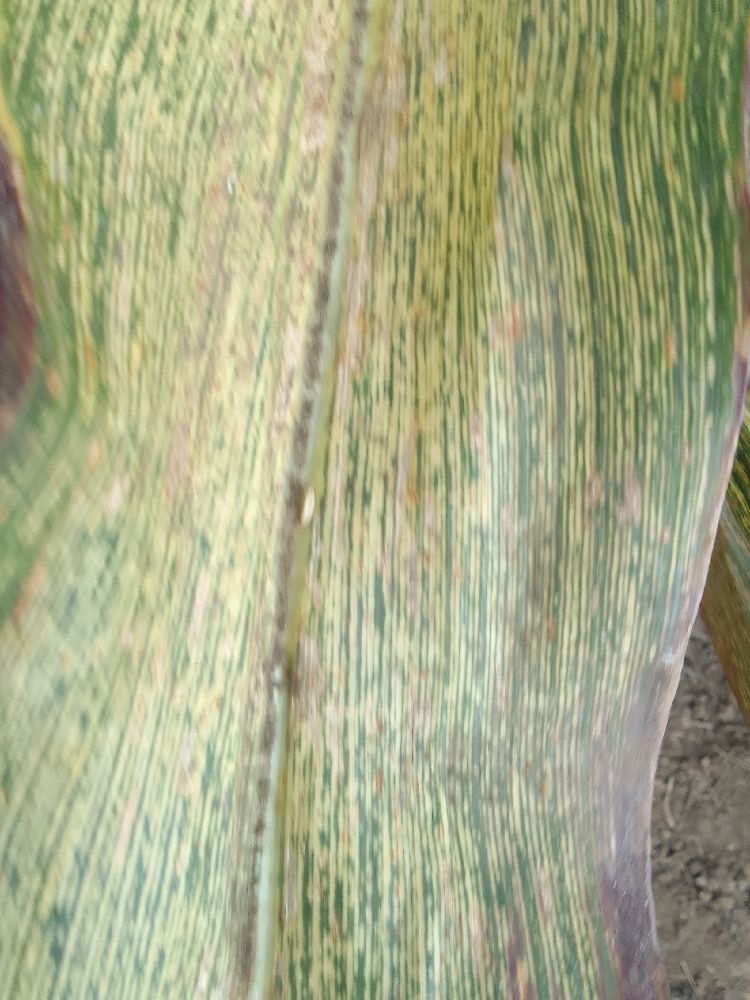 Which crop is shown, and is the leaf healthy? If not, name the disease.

maize, maize streak virus
